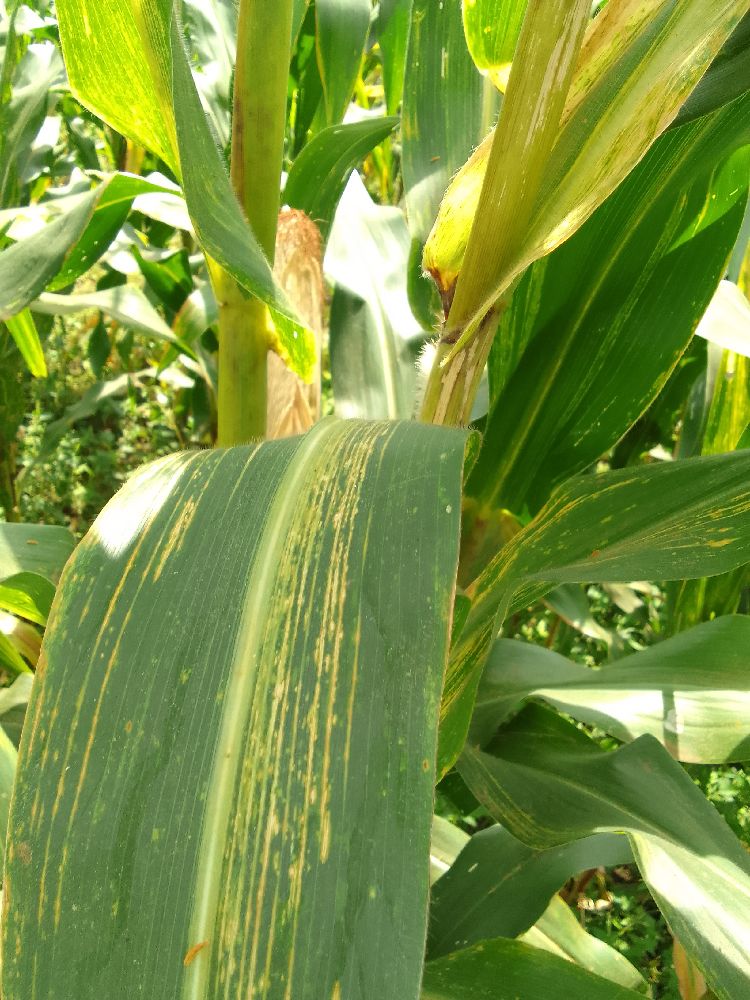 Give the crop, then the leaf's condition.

maize, maize lethal necrosis
